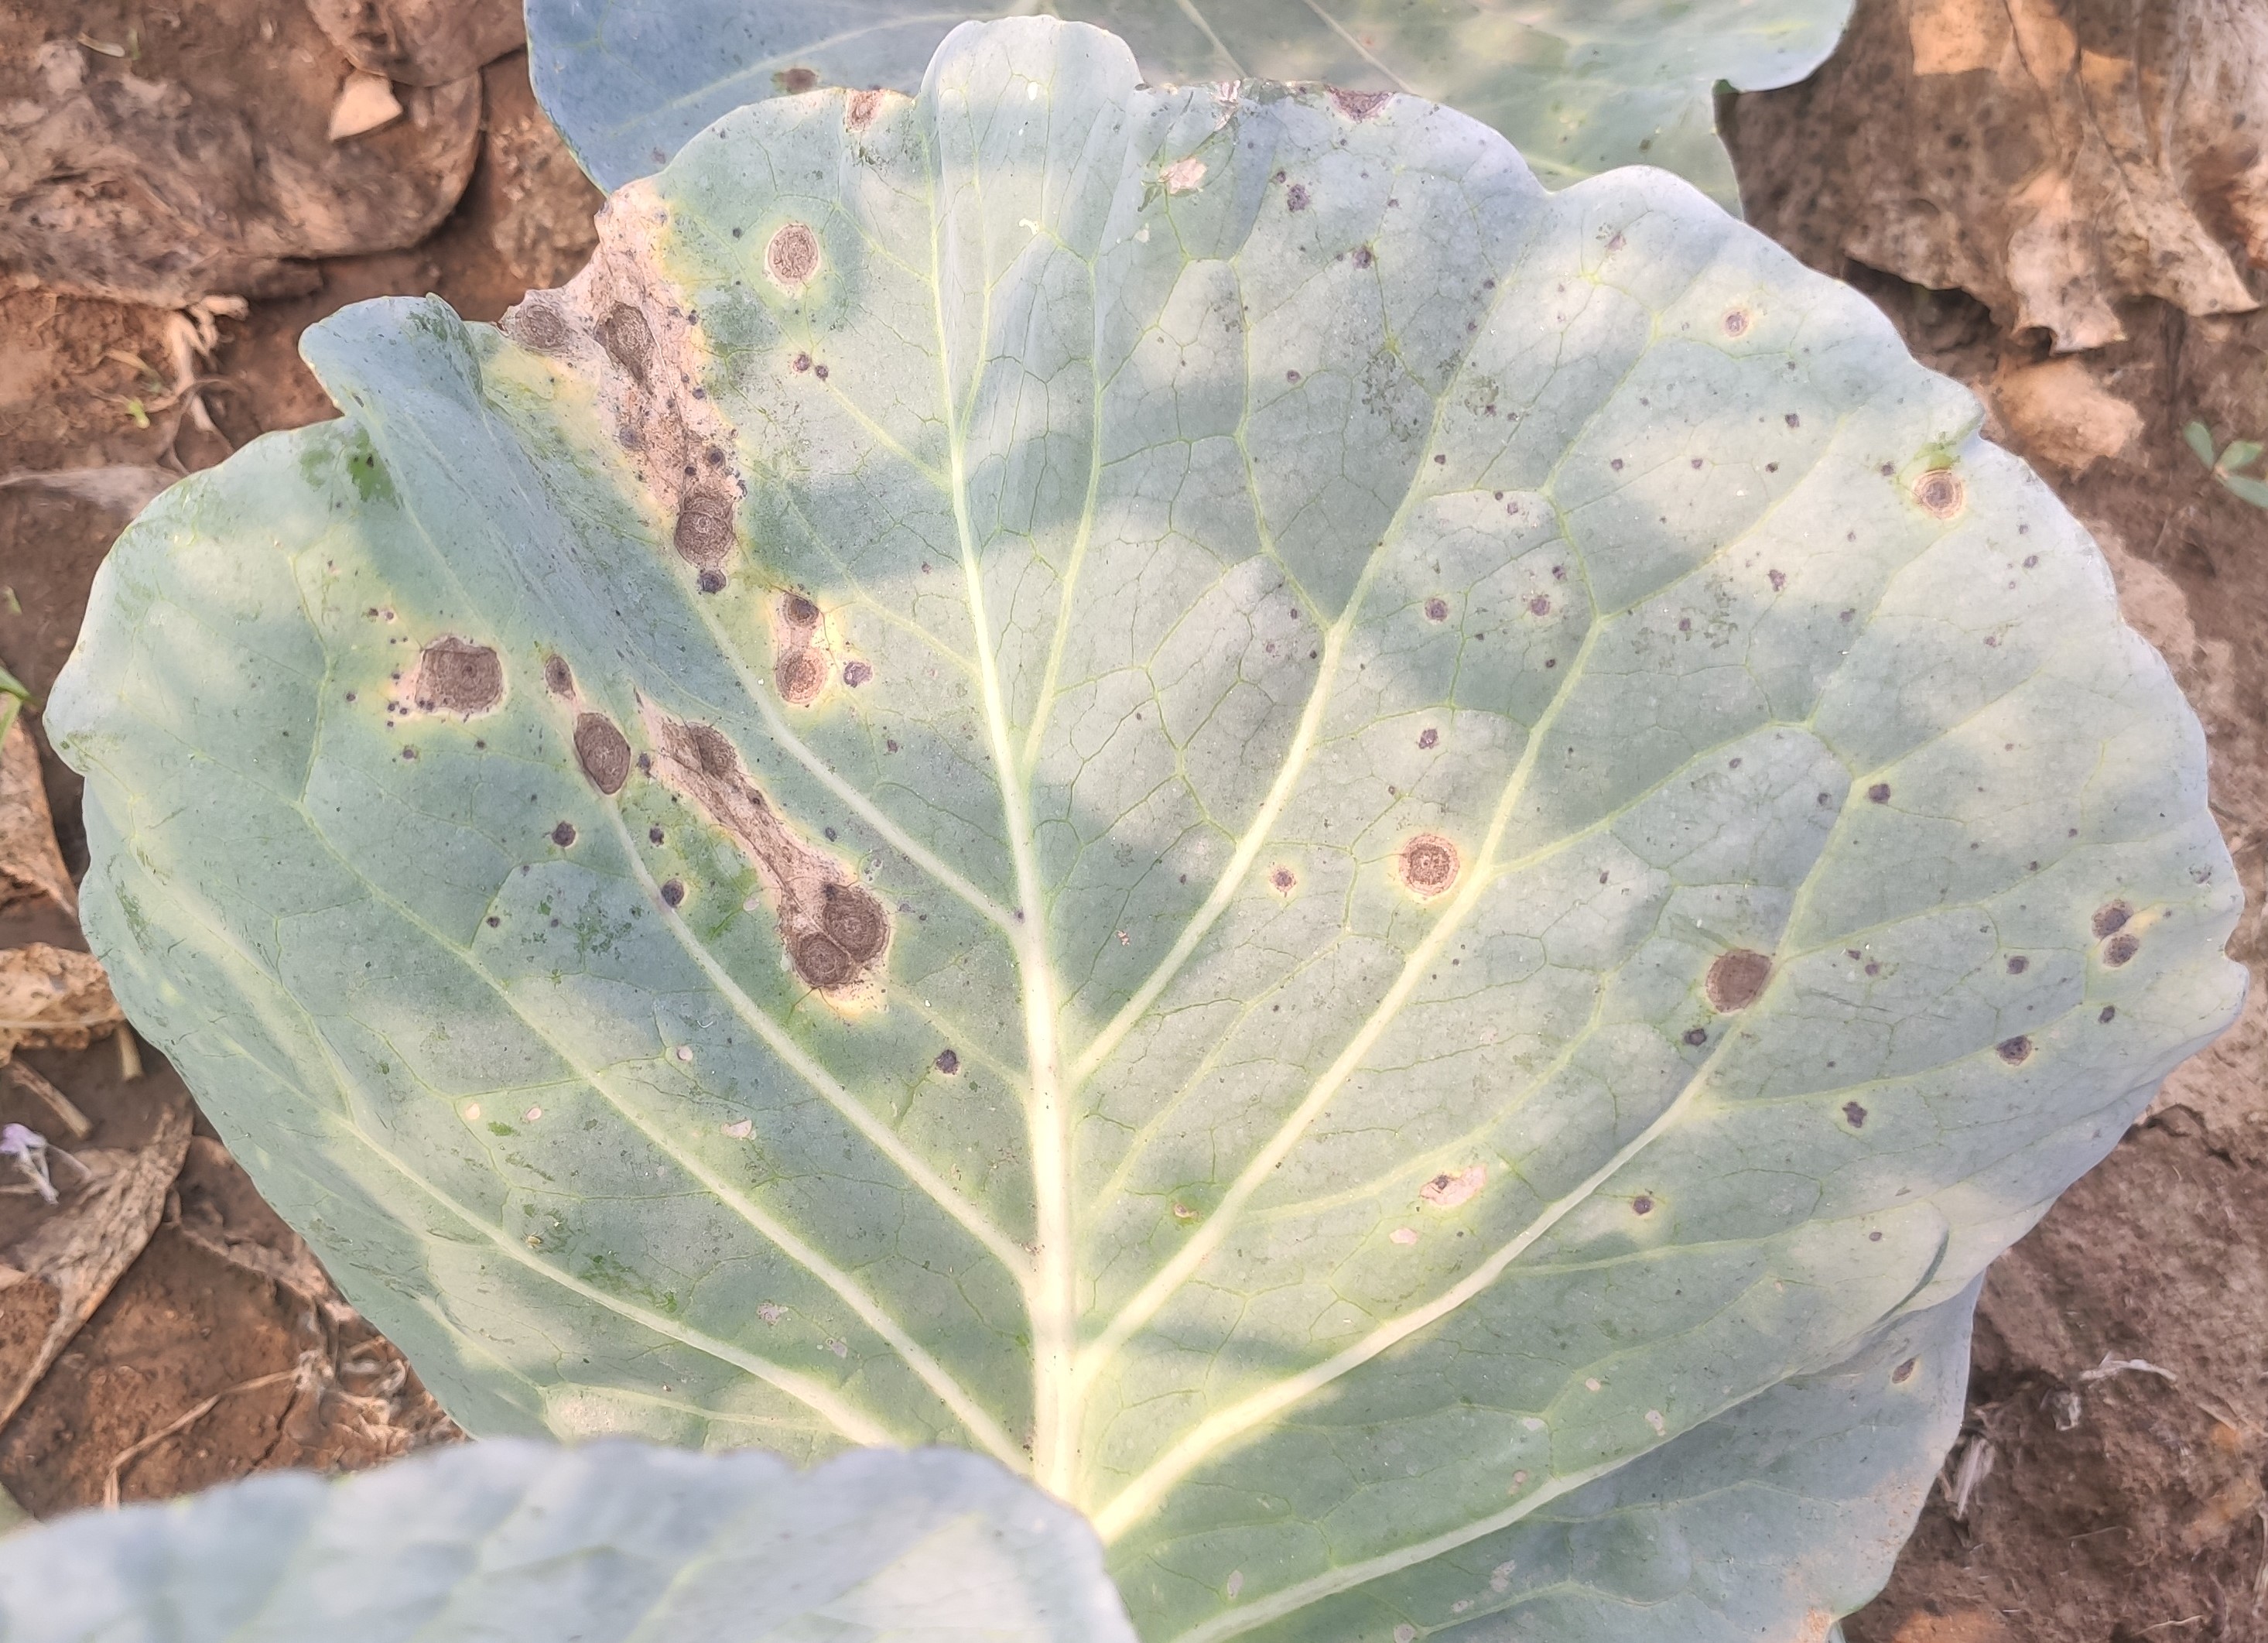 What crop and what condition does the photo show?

cabbage, alternaria
